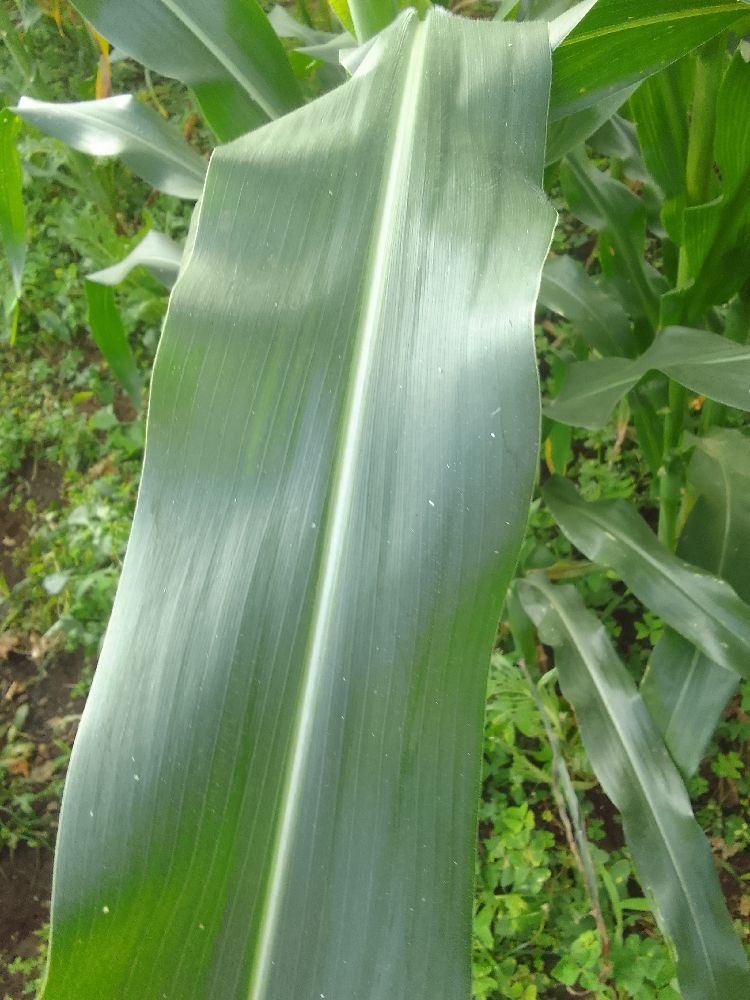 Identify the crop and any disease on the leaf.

maize, healthy
